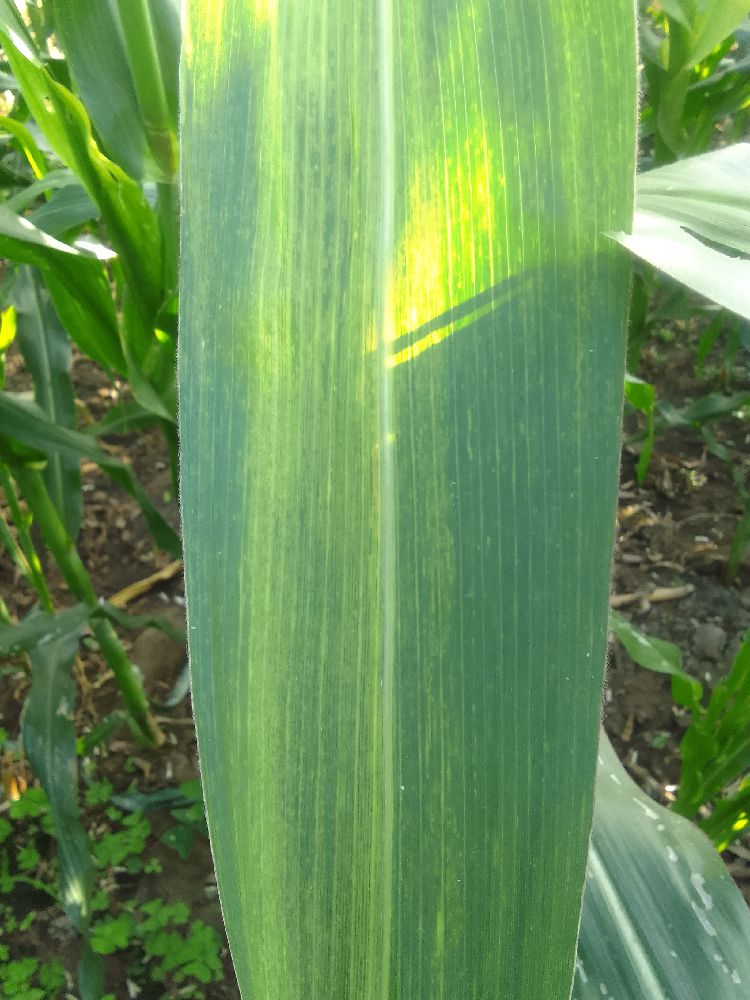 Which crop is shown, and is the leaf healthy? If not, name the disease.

maize, maize lethal necrosis
